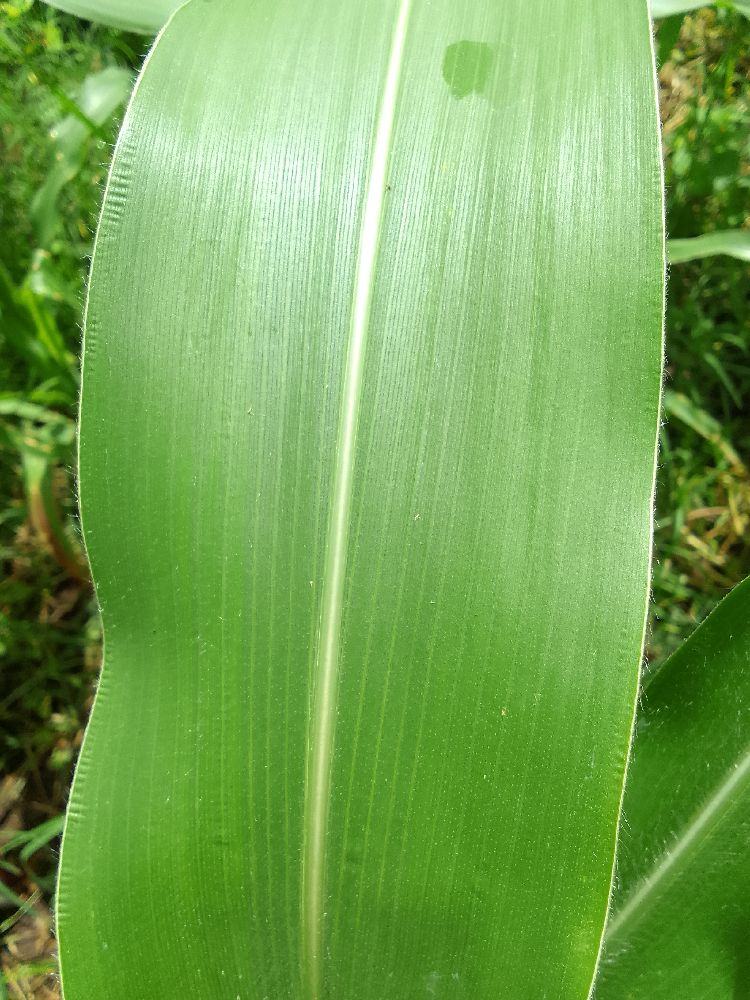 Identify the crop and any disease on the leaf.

maize, healthy
